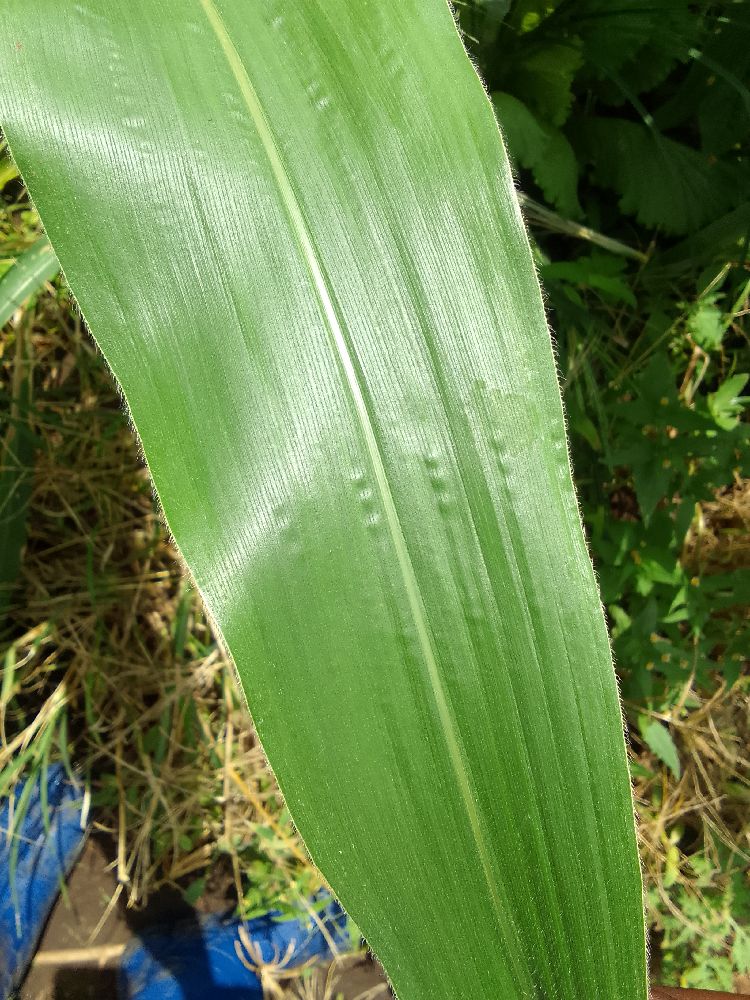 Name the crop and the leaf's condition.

maize, healthy
